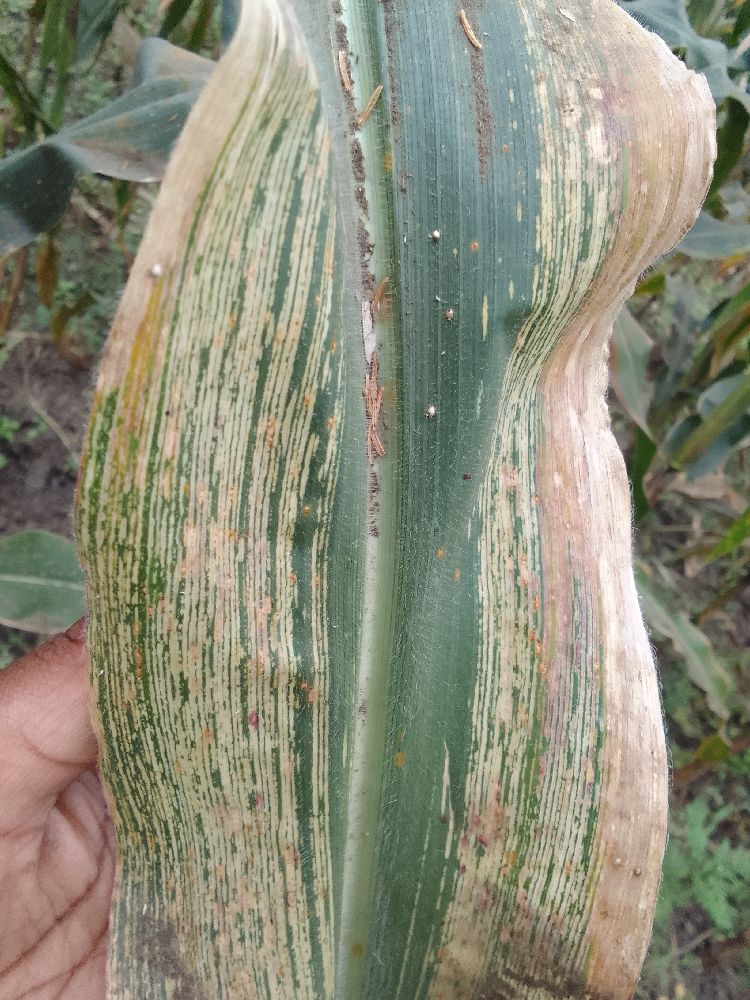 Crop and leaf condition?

maize, maize streak virus
